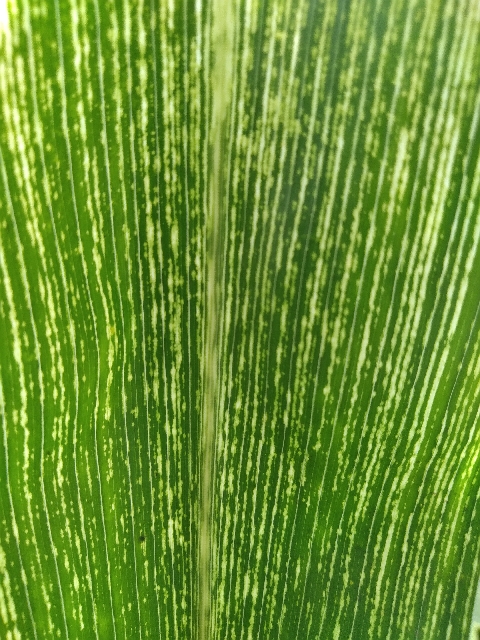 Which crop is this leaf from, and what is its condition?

maize, maize streak virus
